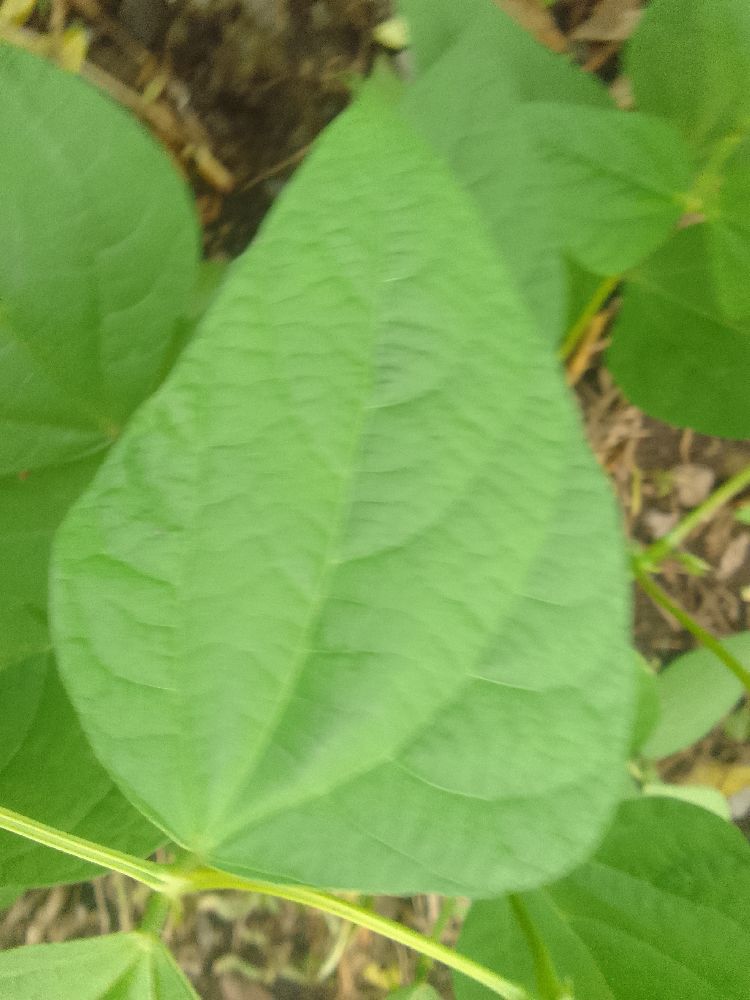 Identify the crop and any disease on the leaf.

common bean, healthy
